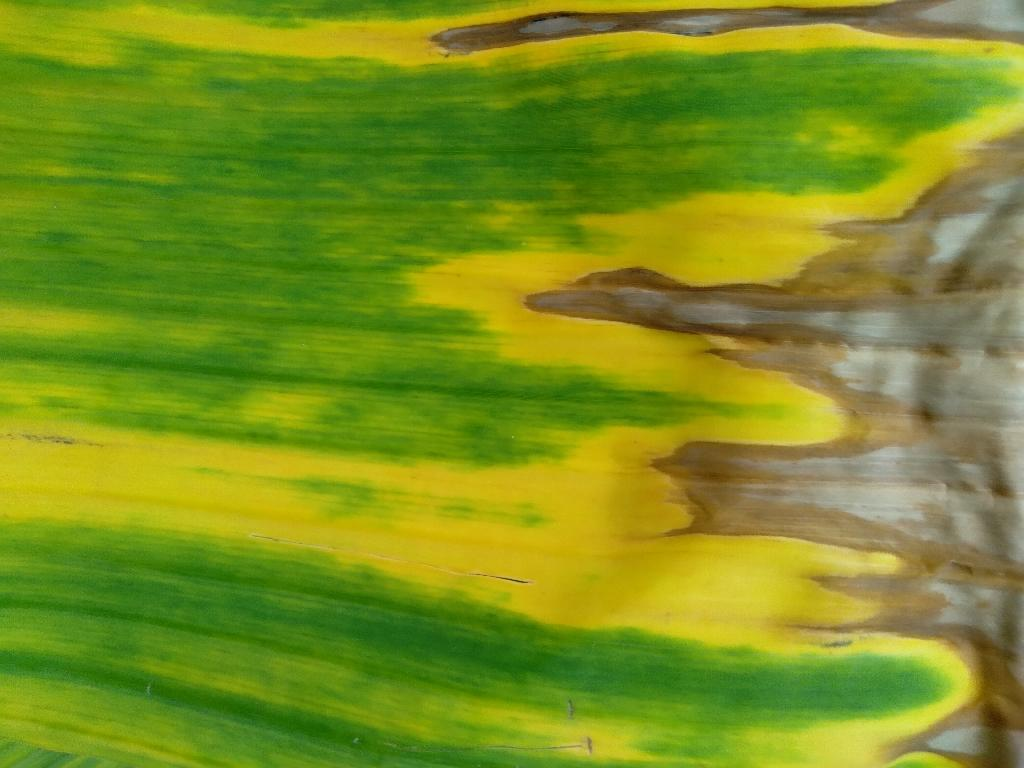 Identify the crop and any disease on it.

banana, fusarium wilt race 1
